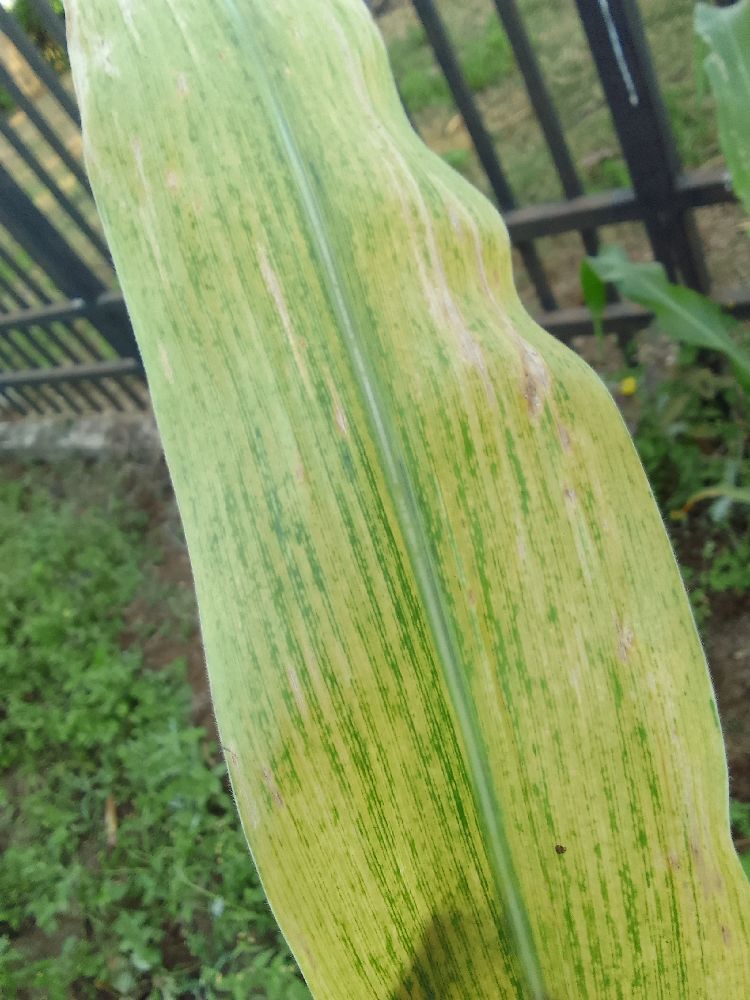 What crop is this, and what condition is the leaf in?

maize, maize lethal necrosis
